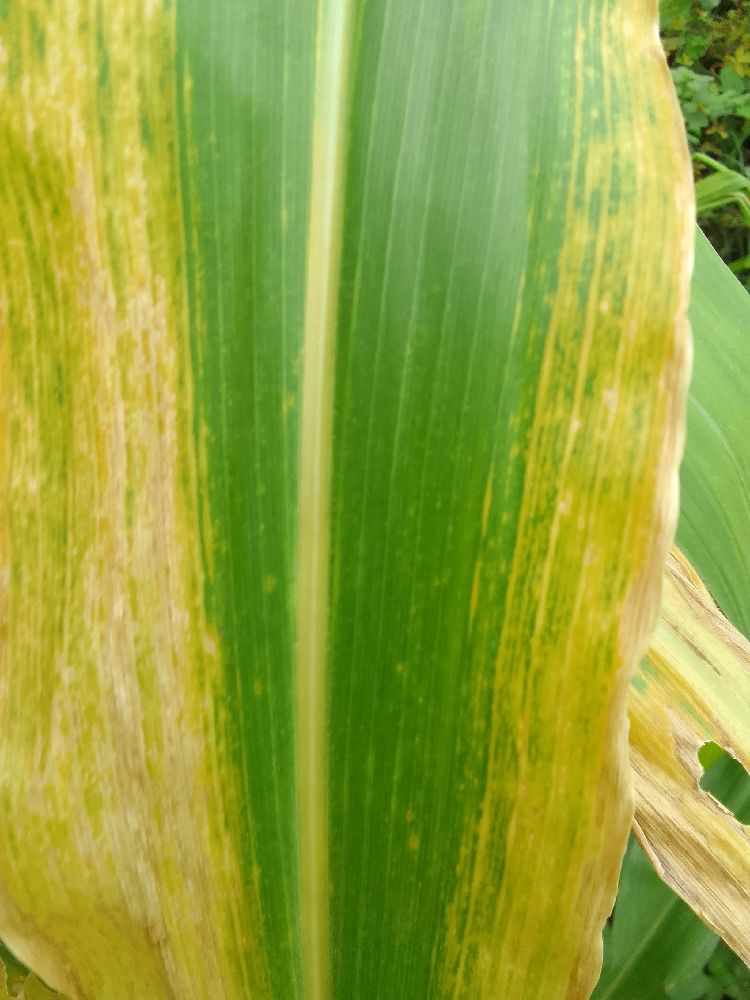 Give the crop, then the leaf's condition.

maize, maize lethal necrosis
